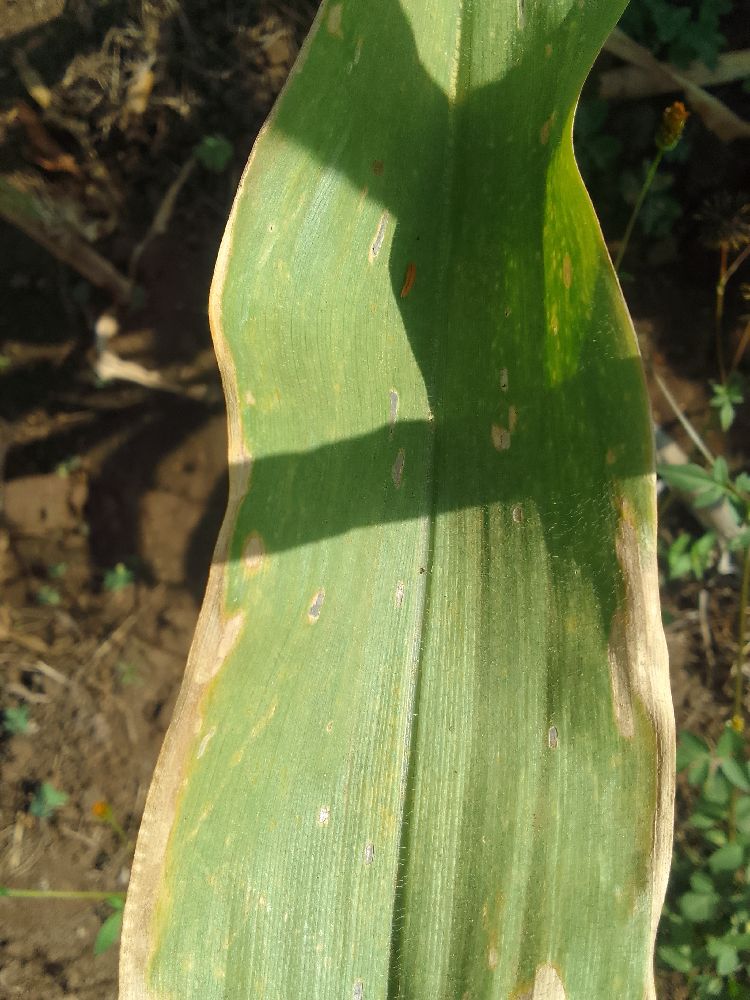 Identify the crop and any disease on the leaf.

maize, maize lethal necrosis
